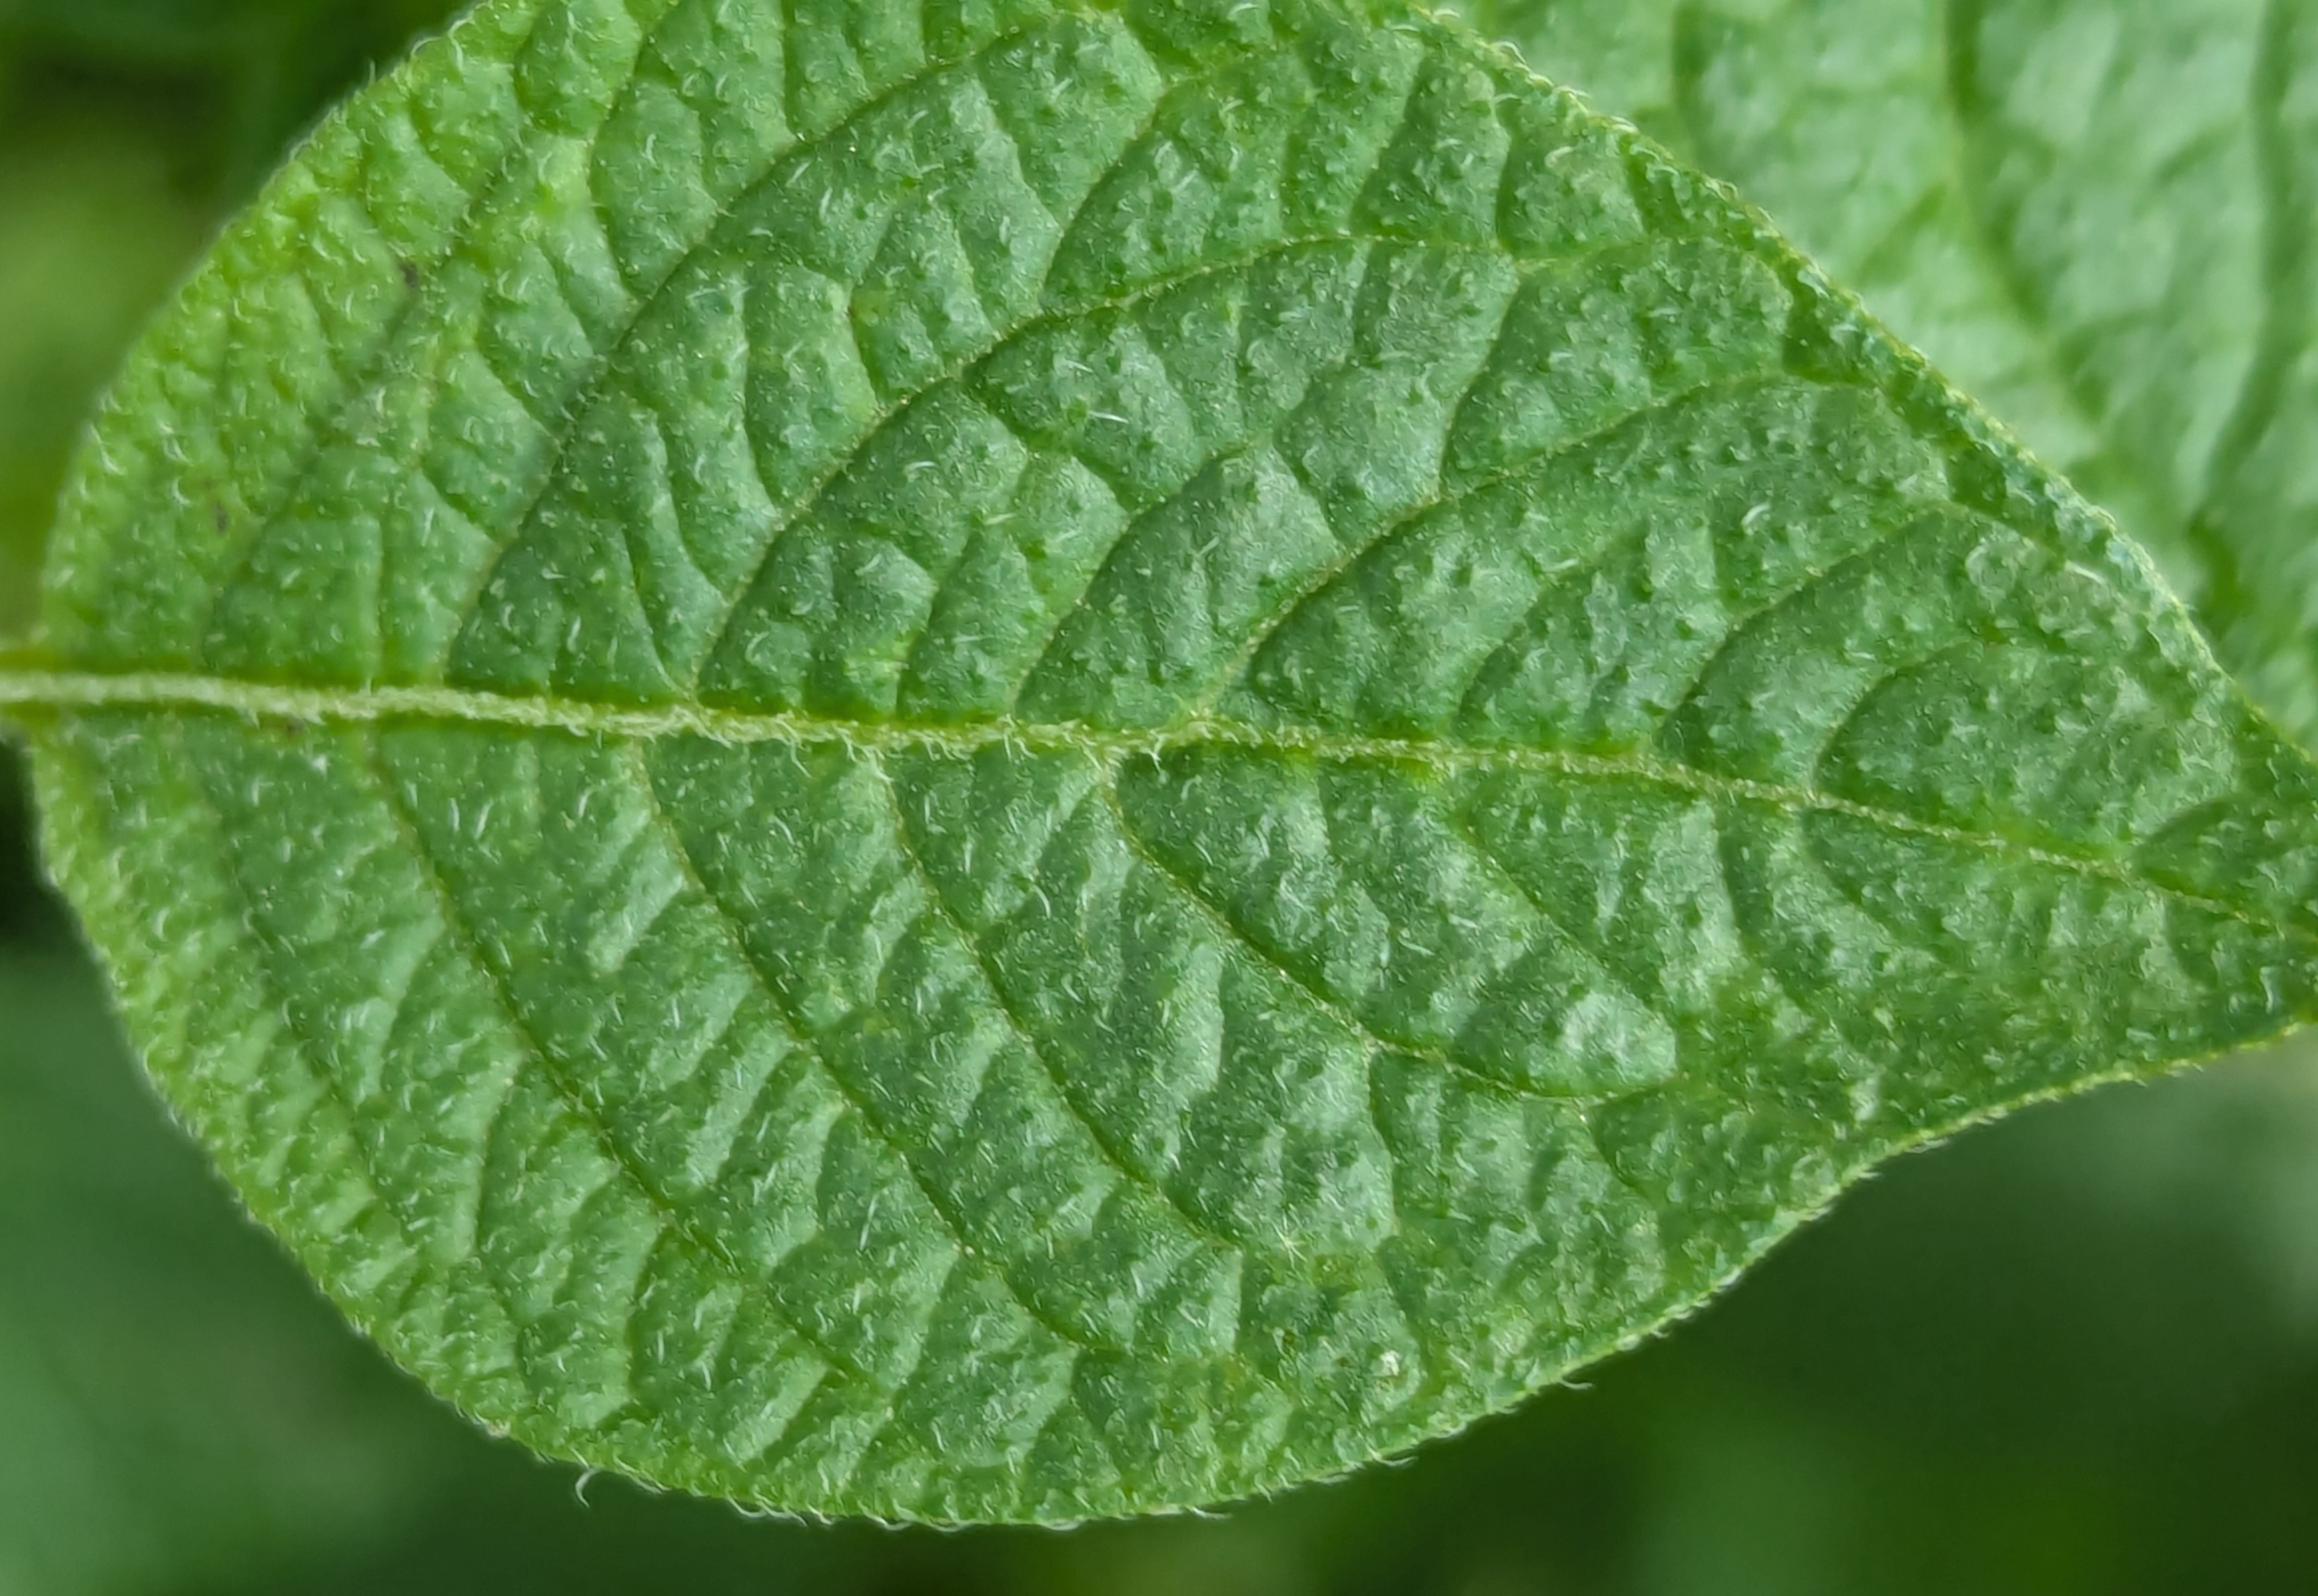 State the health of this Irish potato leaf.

healthy
